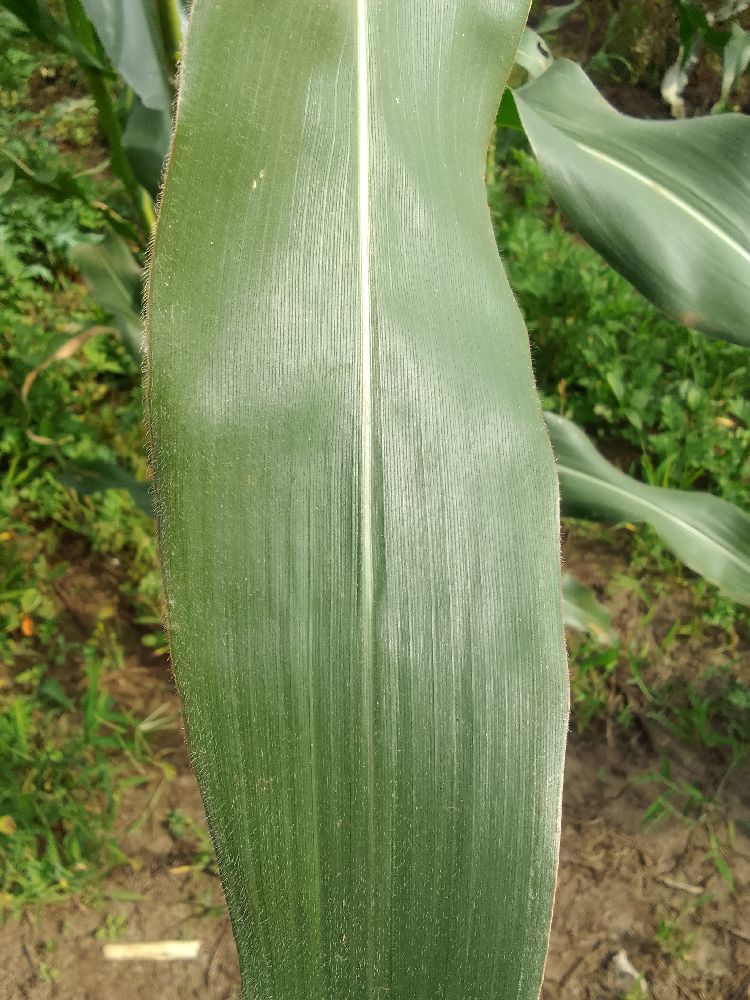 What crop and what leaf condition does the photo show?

maize, healthy
